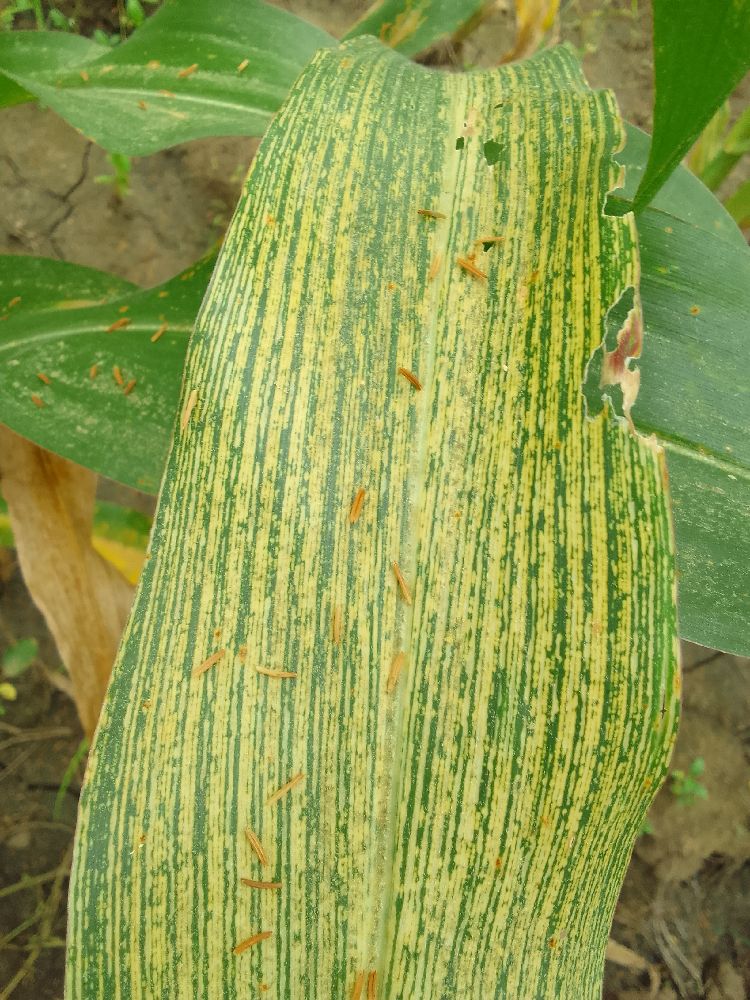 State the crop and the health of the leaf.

maize, maize streak virus
